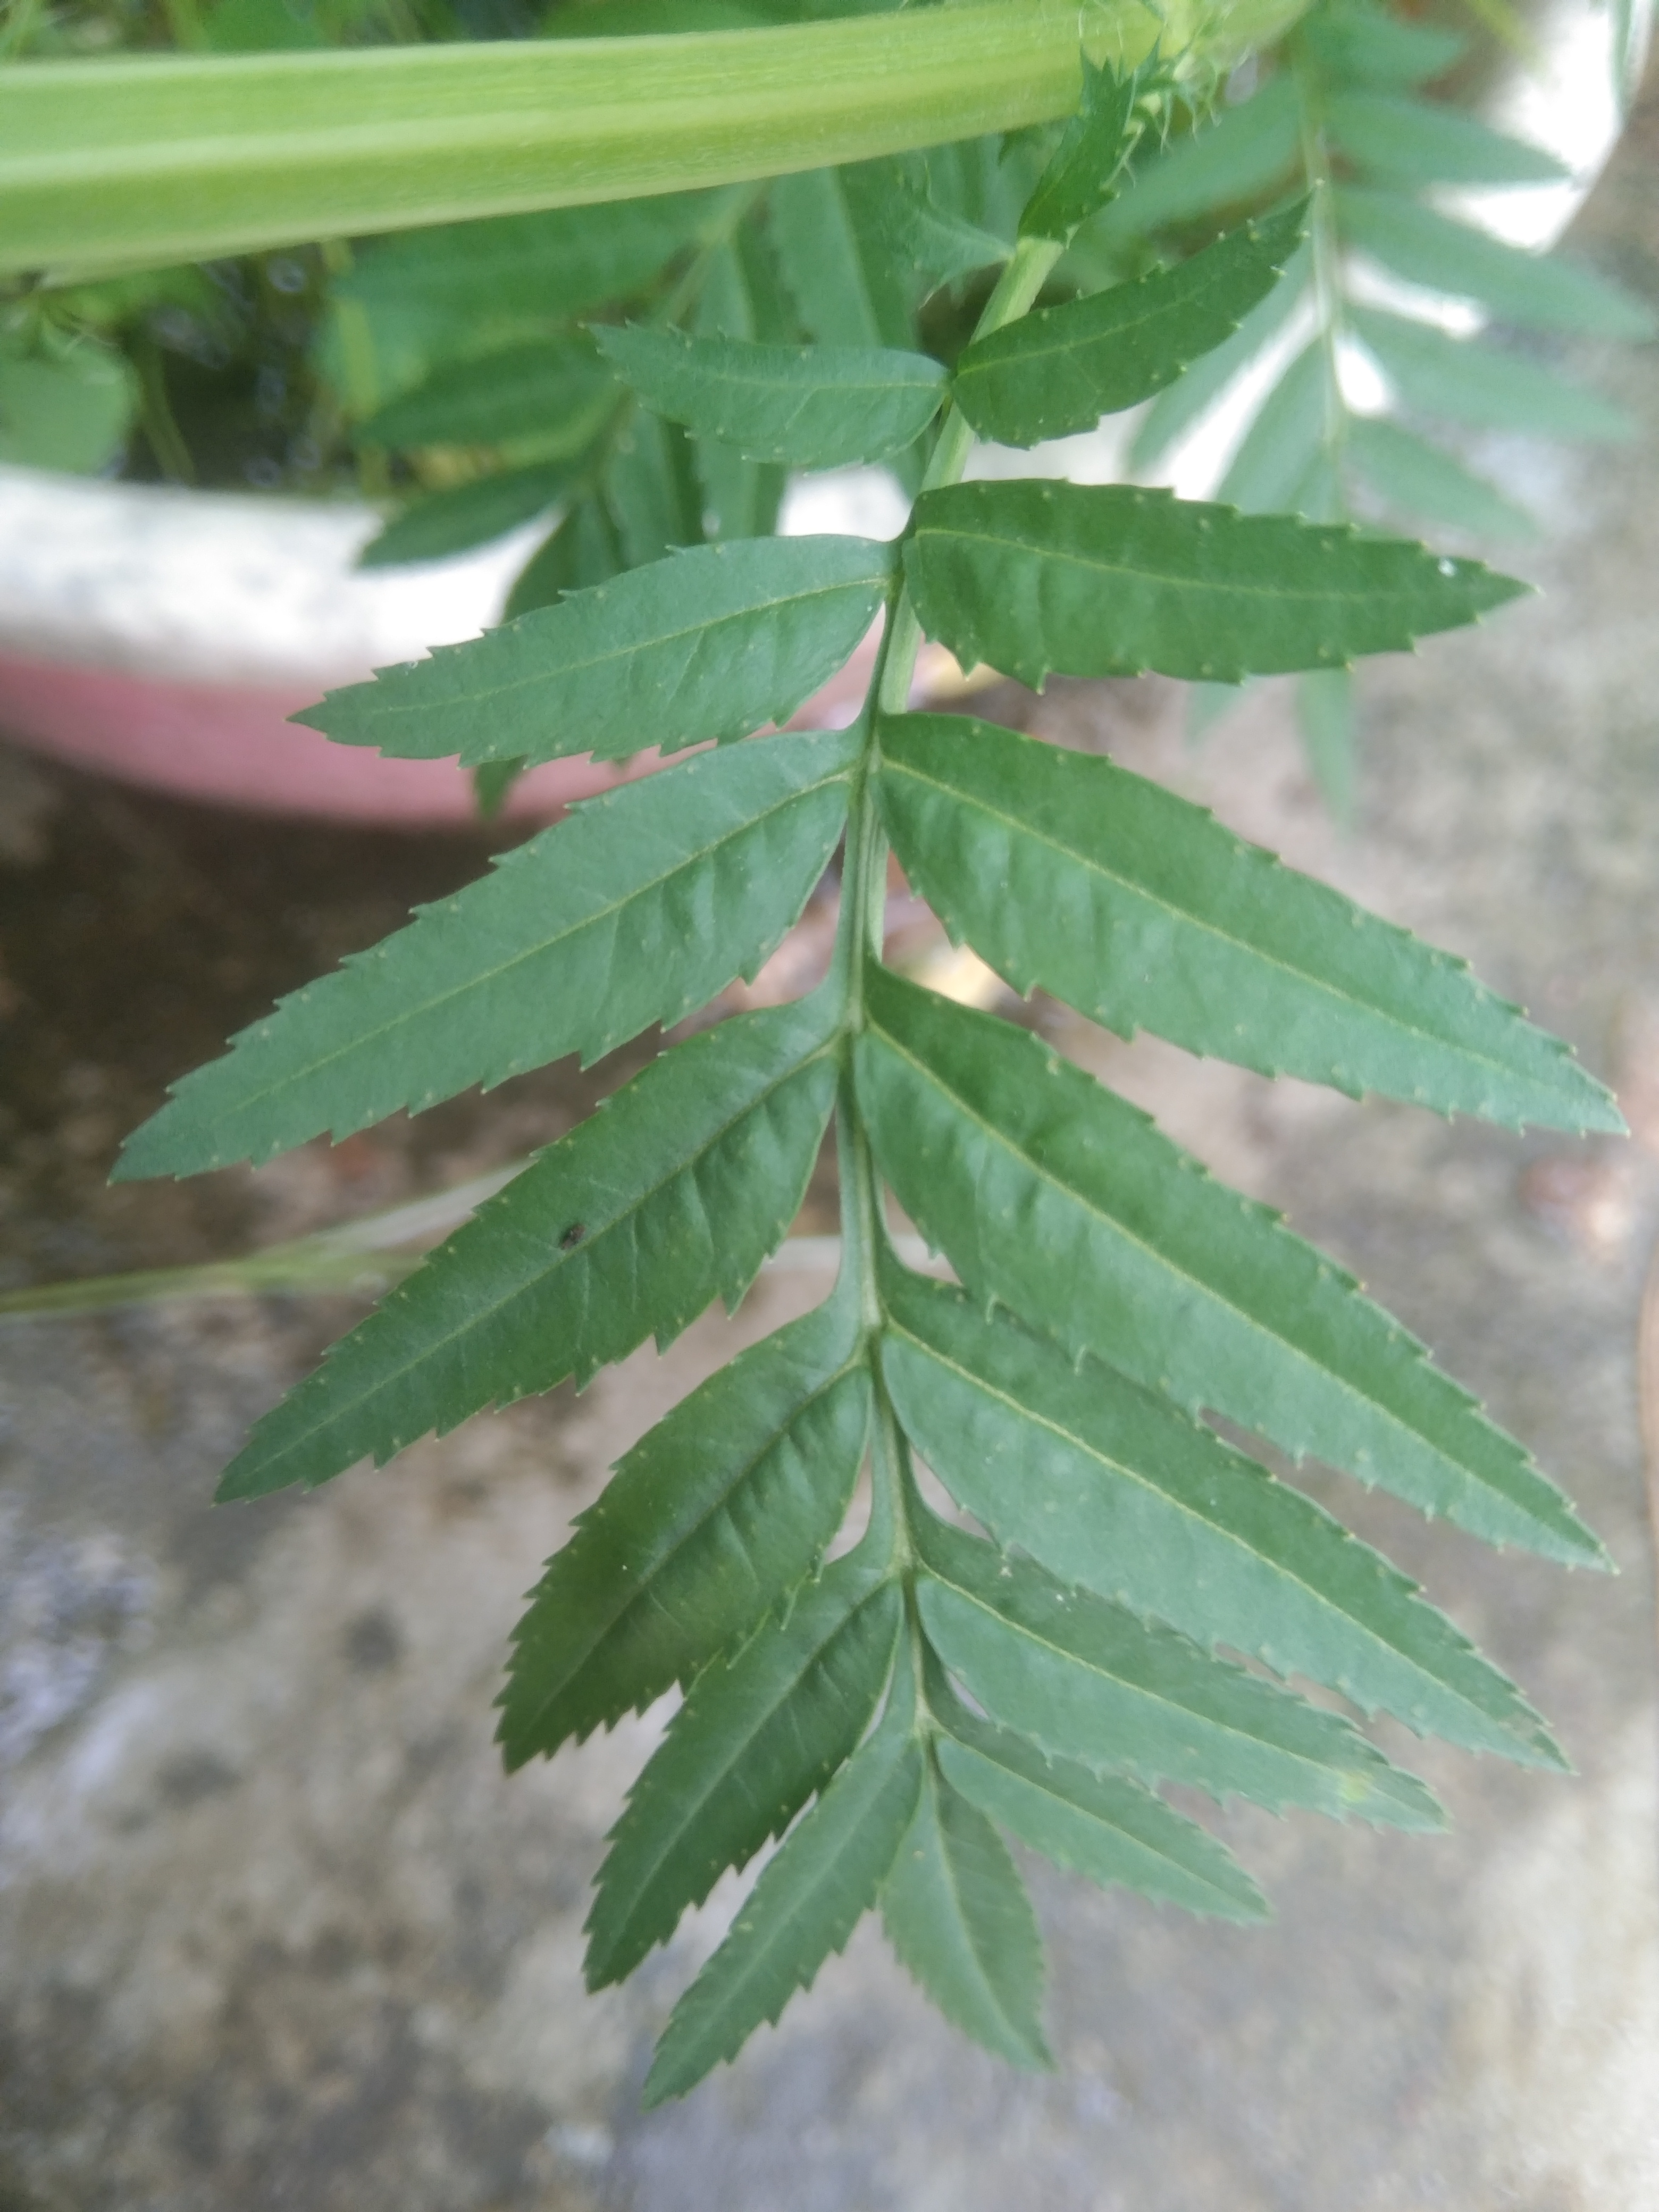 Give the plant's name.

marigold
